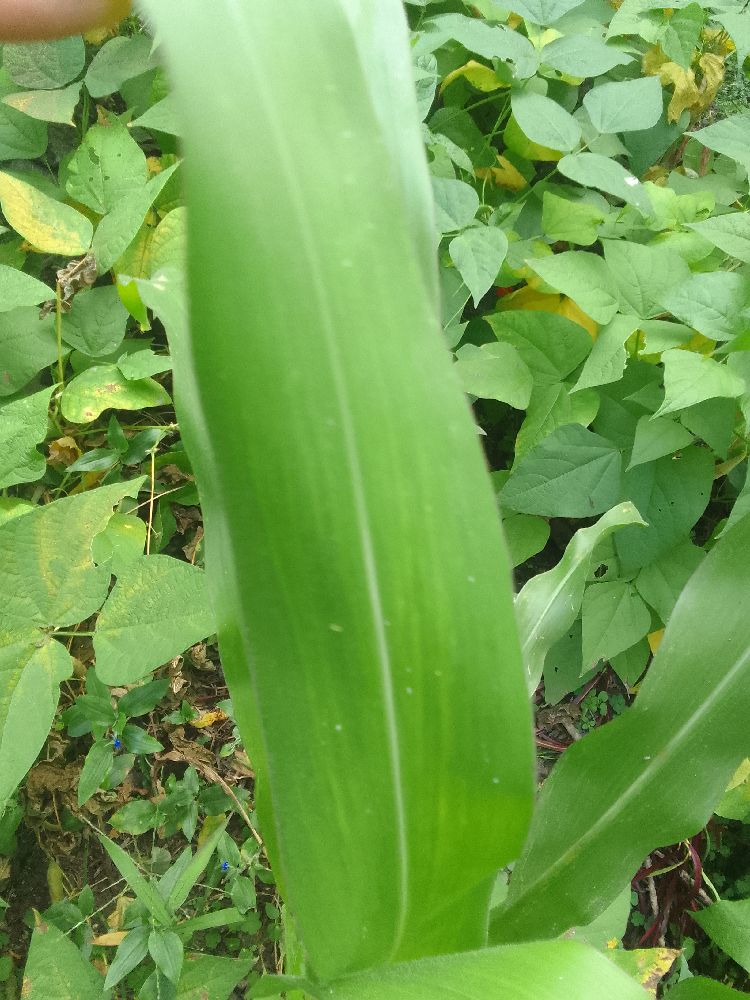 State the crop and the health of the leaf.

maize, healthy
